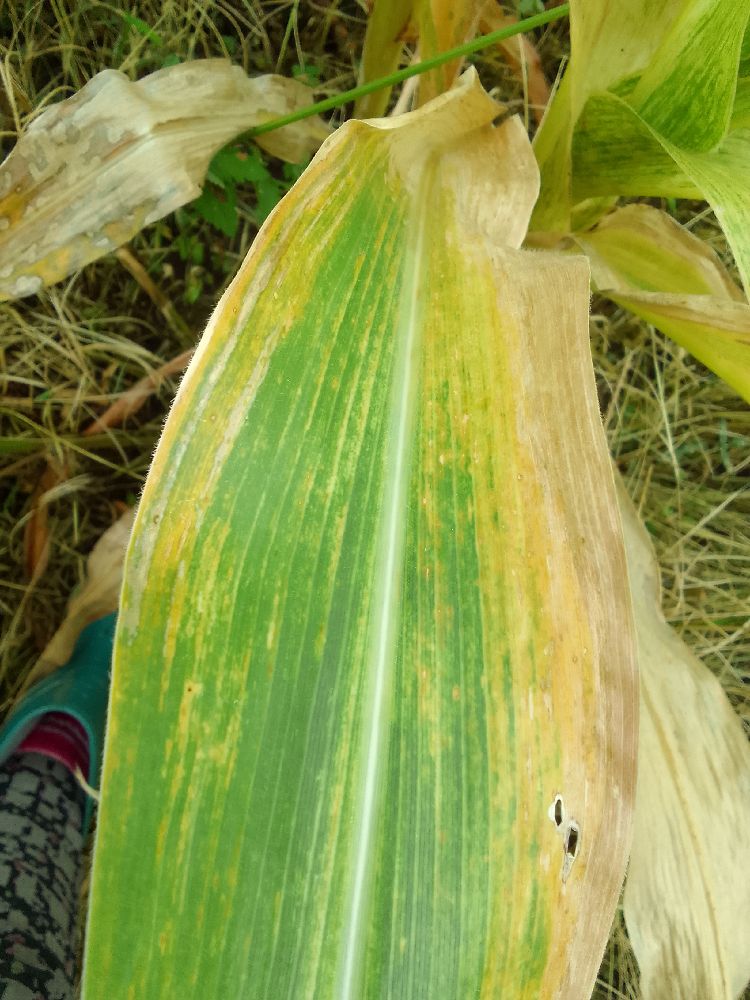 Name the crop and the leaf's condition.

maize, maize lethal necrosis
